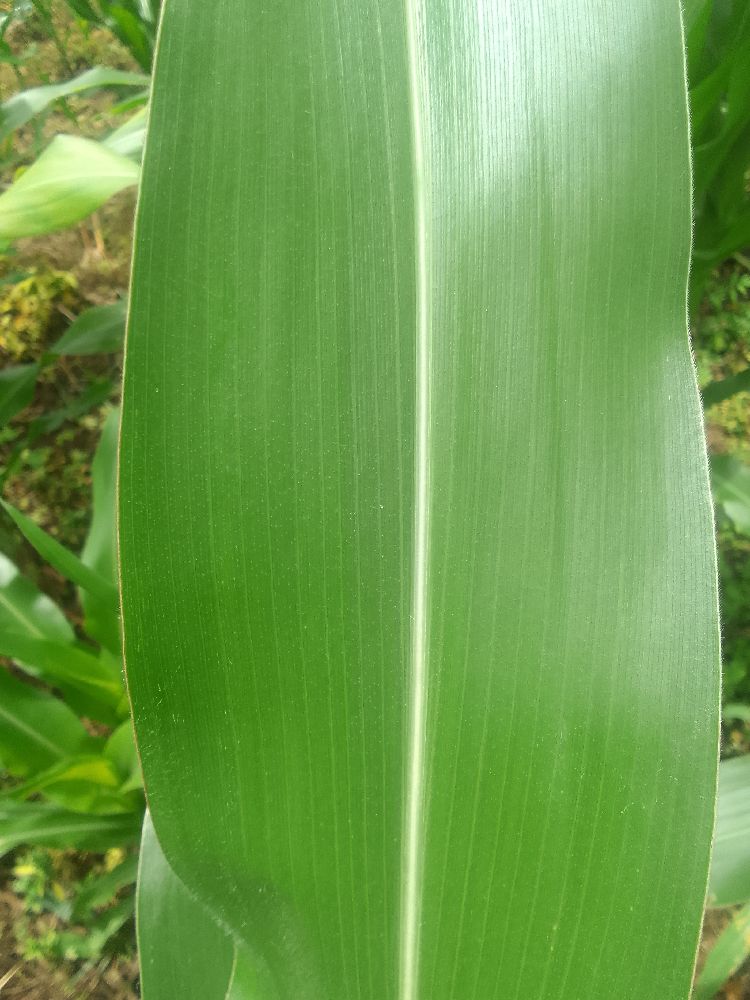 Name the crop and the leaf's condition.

maize, healthy
